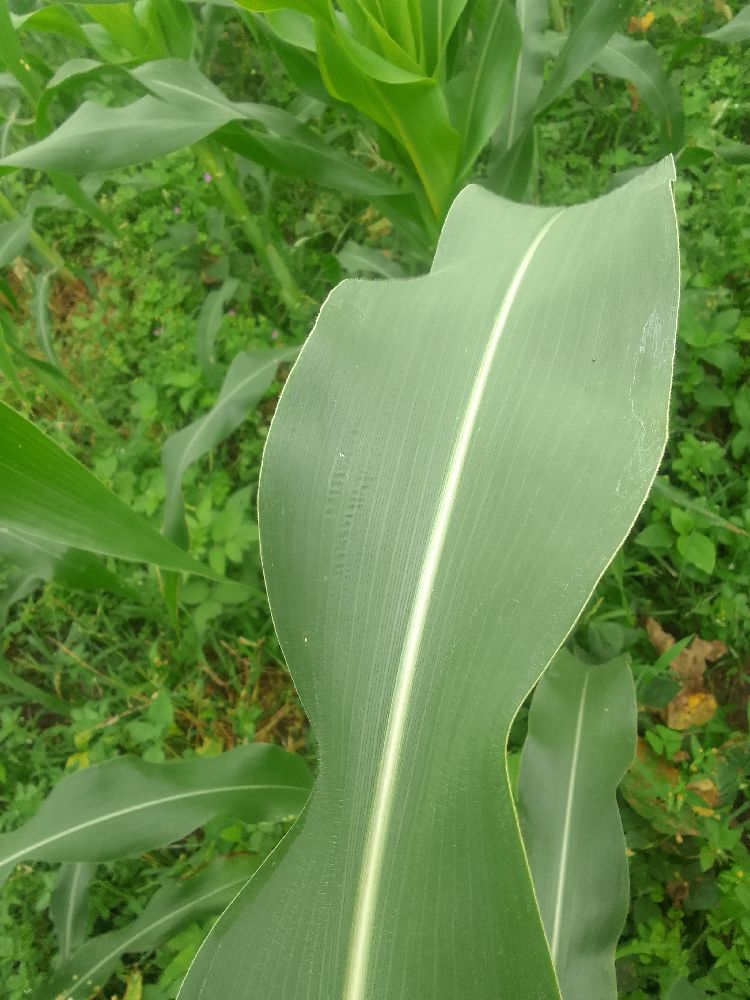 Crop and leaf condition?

maize, healthy
